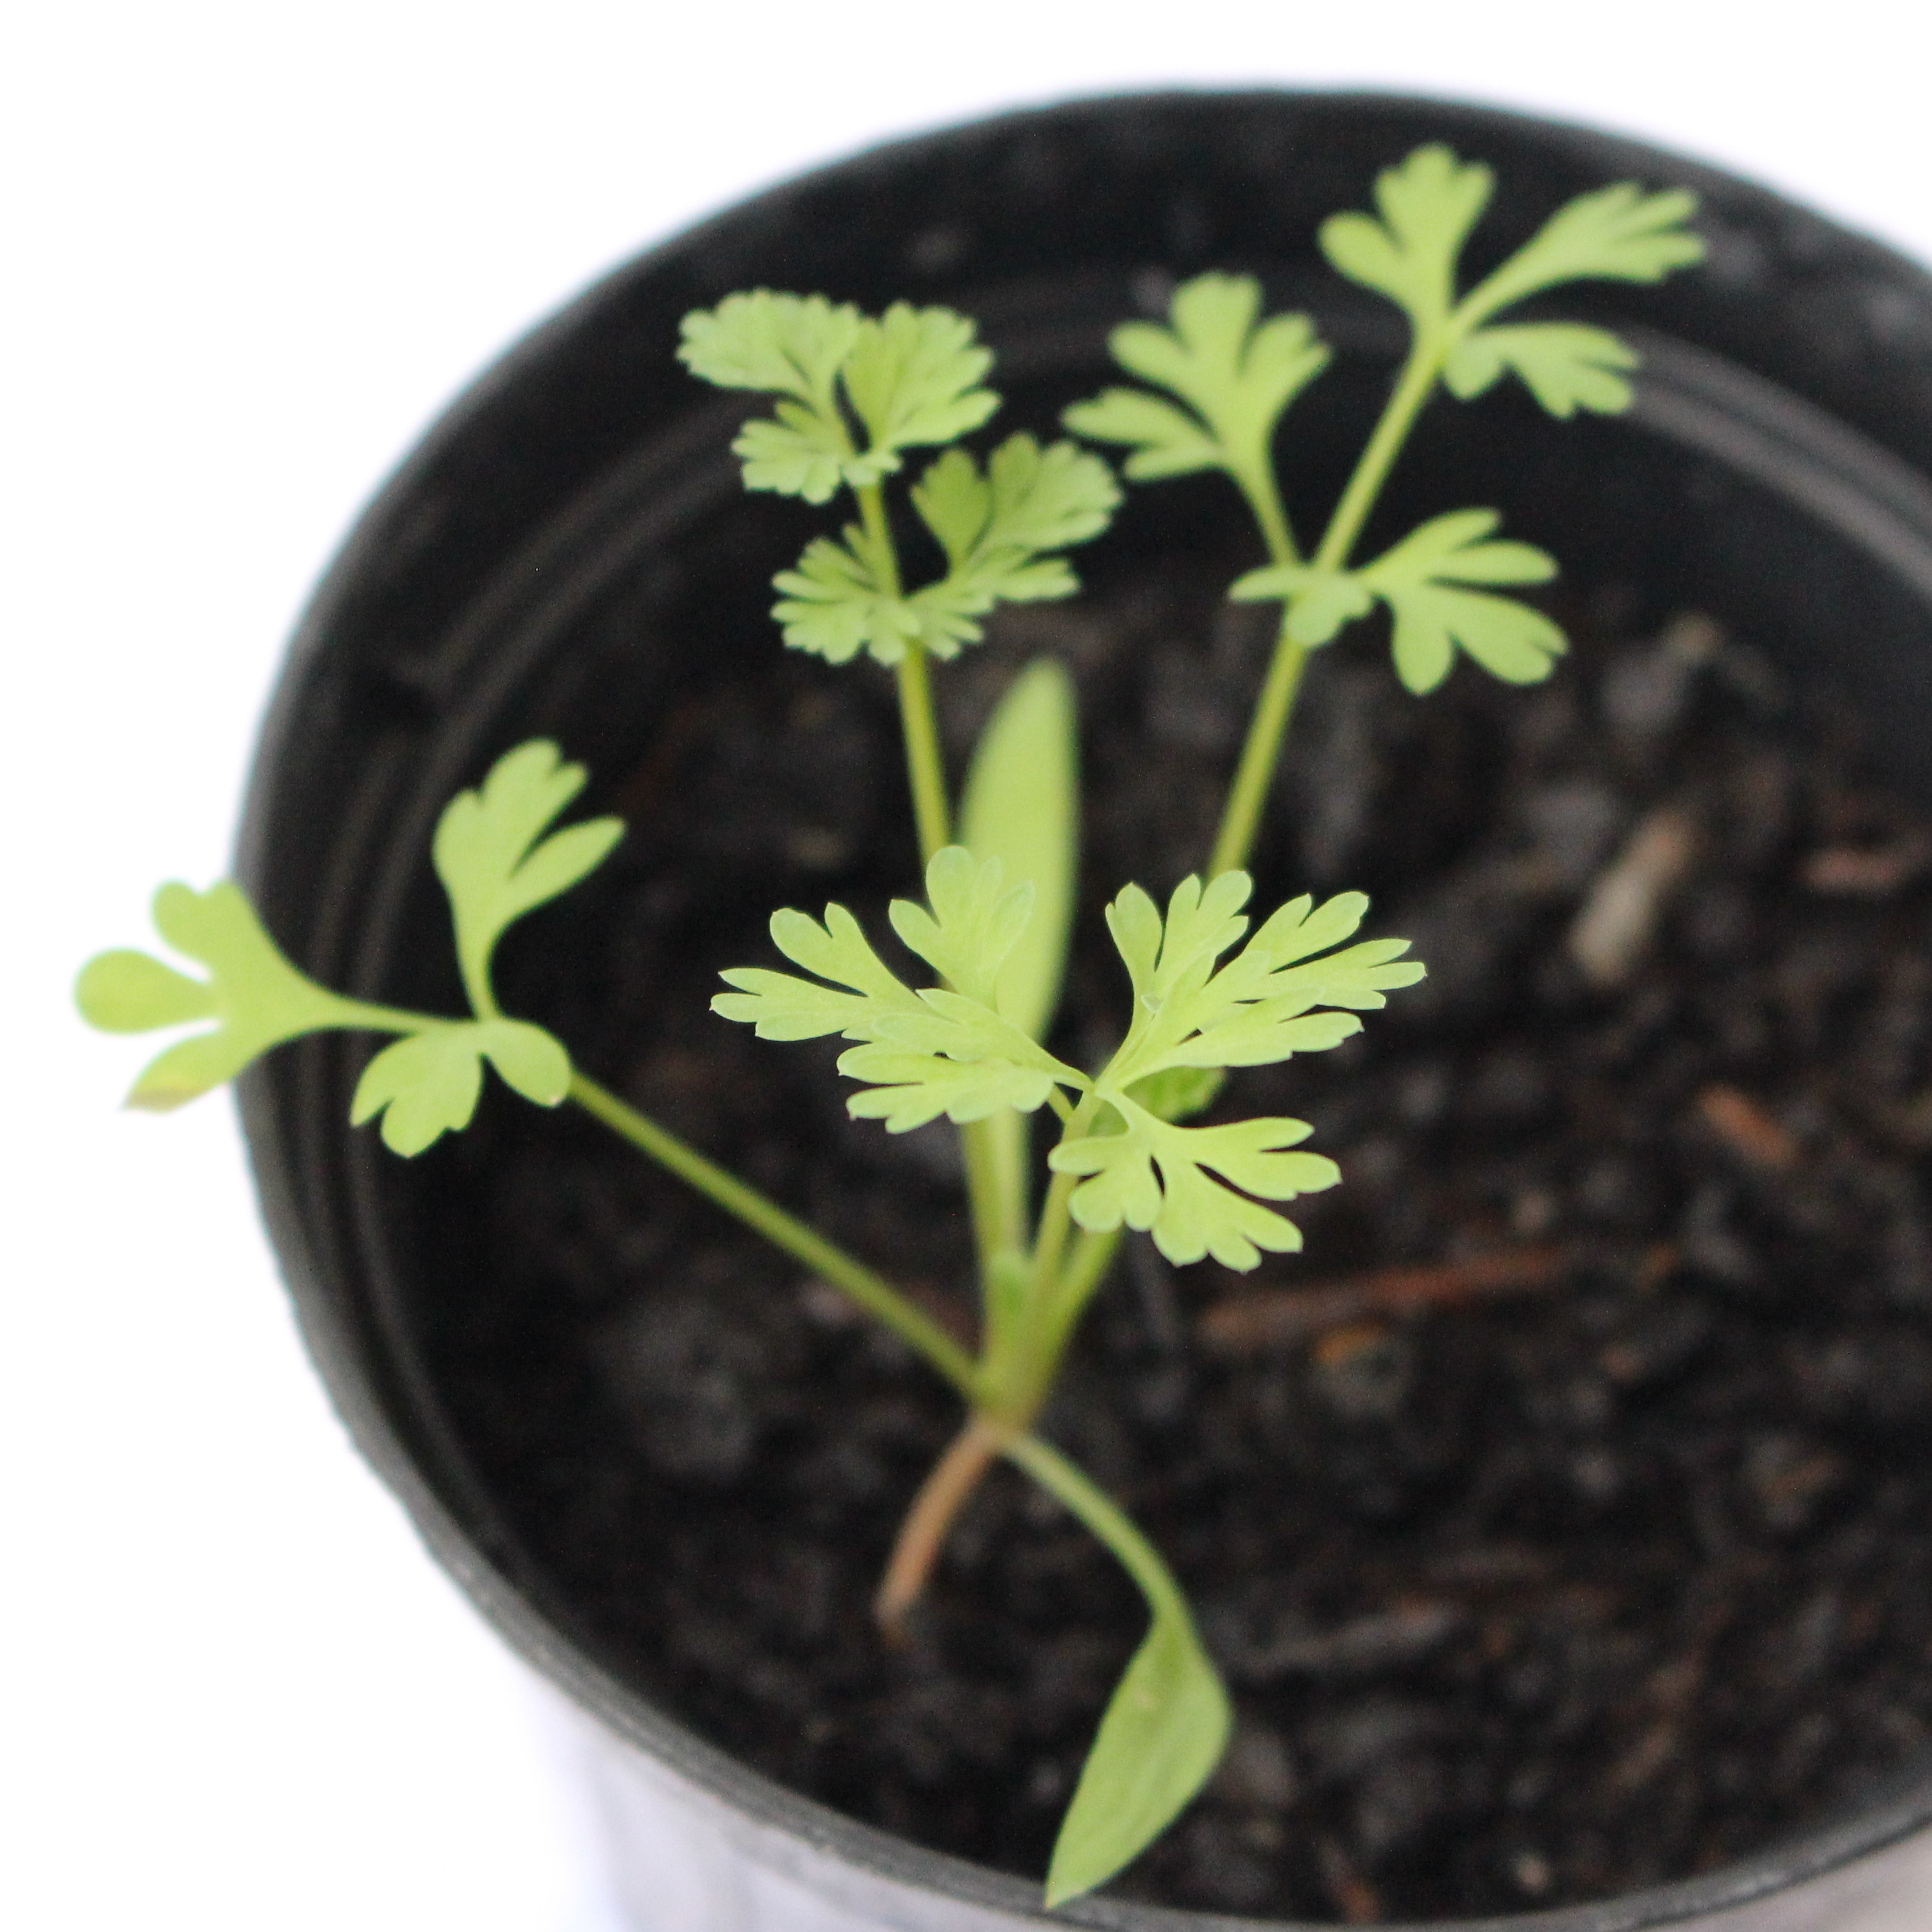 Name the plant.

Fumaria officinalis
